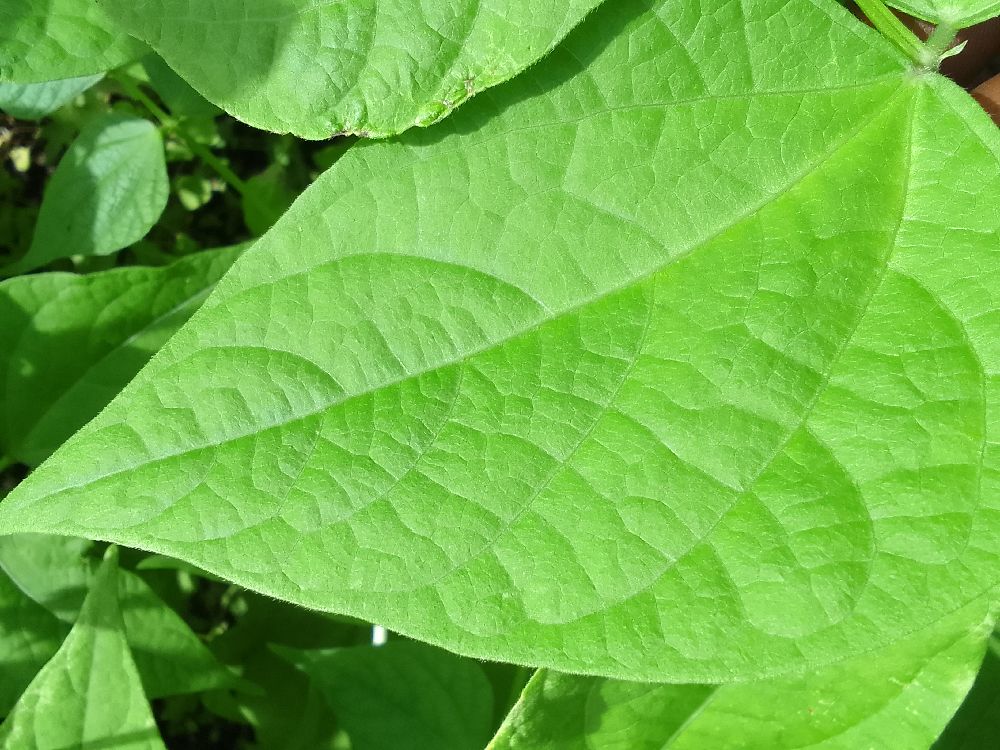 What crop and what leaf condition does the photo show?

common bean, healthy
